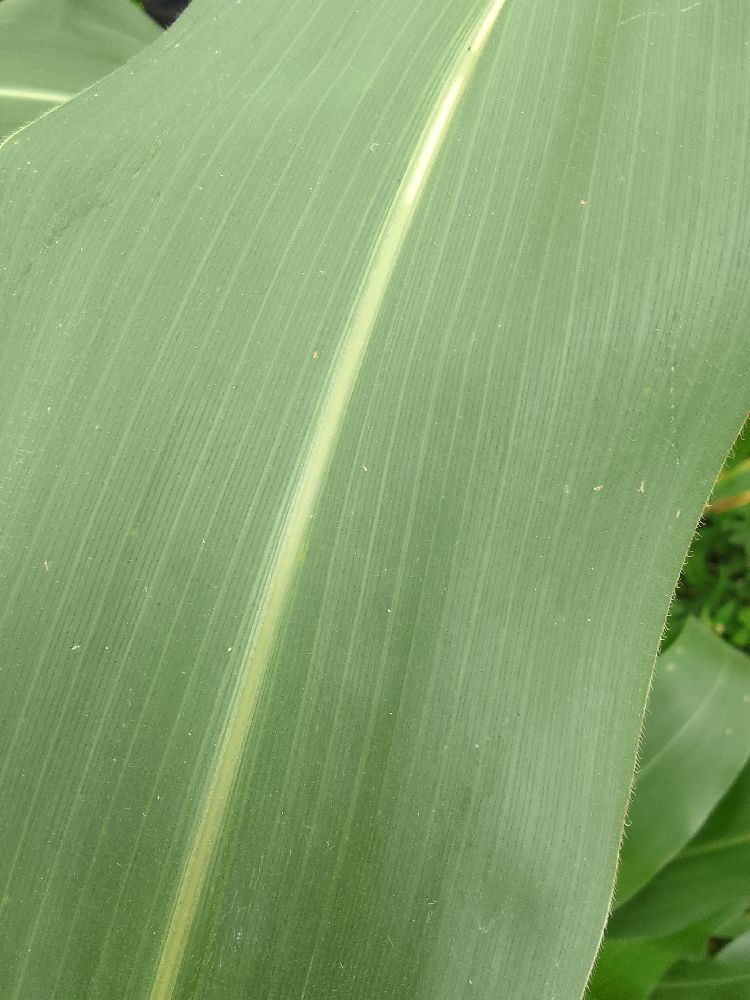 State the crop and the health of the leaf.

maize, healthy
